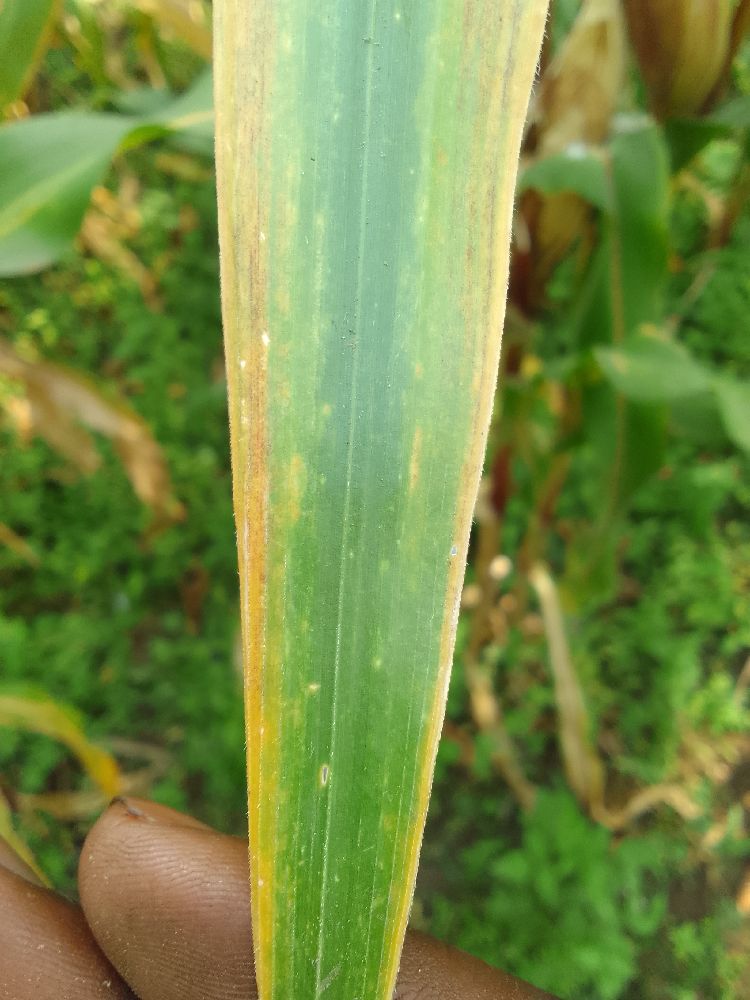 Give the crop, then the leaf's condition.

maize, maize lethal necrosis
